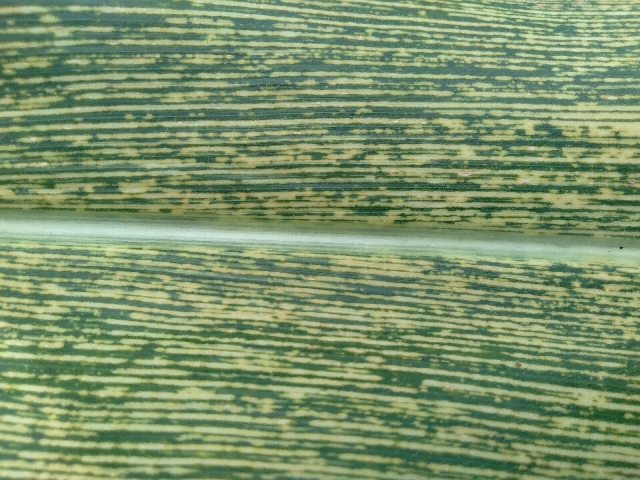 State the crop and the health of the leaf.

maize, maize streak virus
